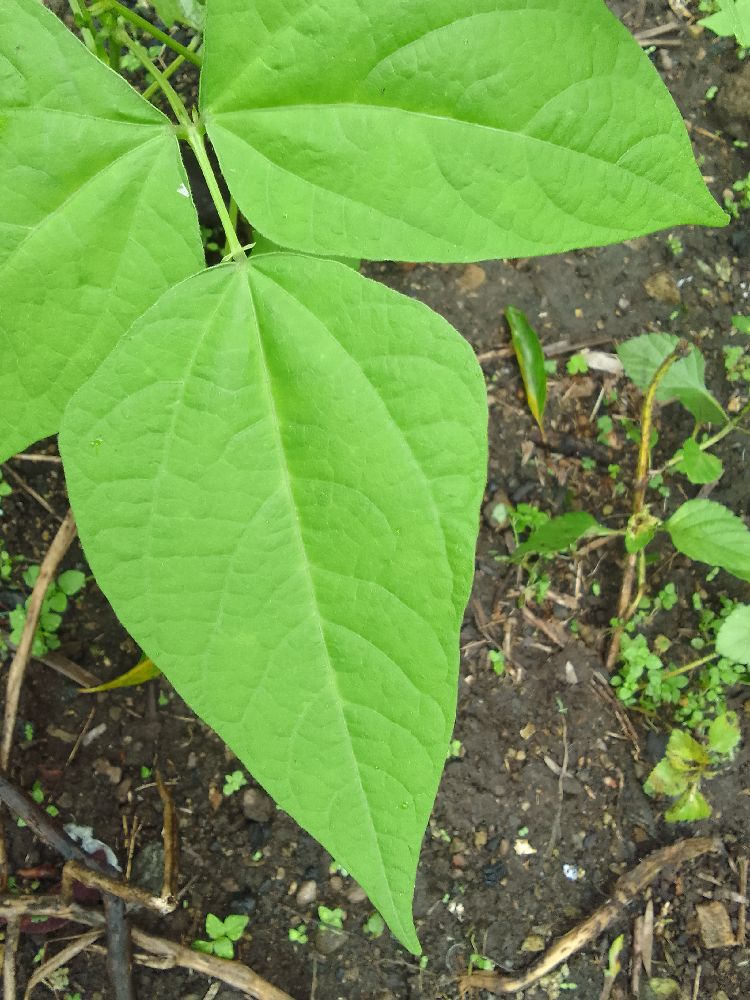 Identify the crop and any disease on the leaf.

common bean, healthy
